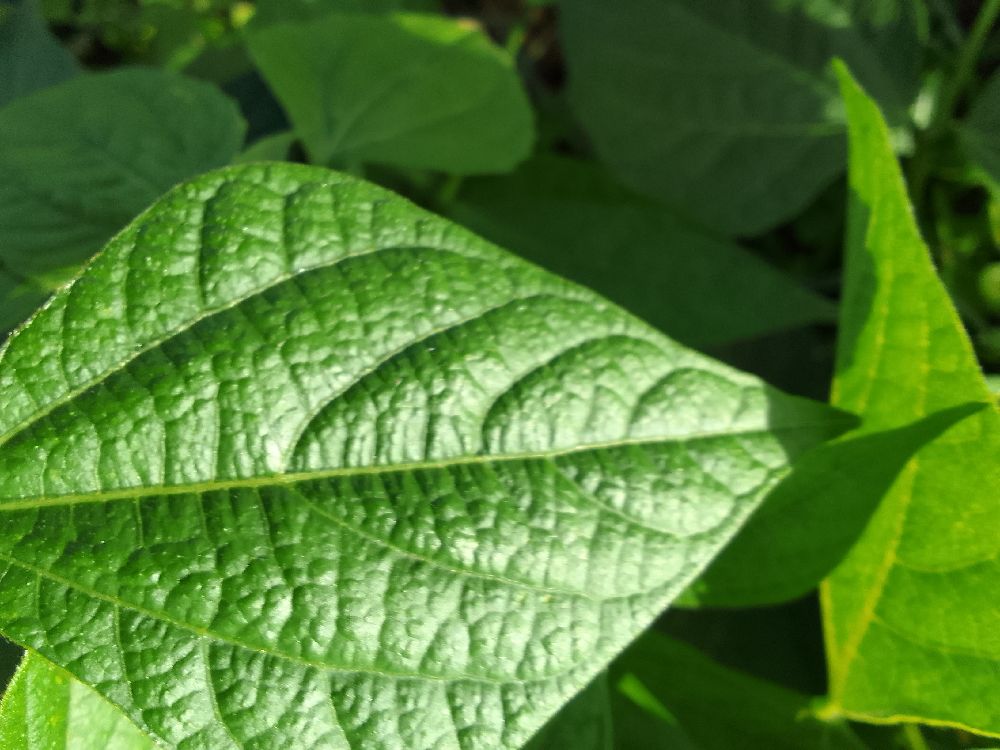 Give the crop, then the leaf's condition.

common bean, healthy
